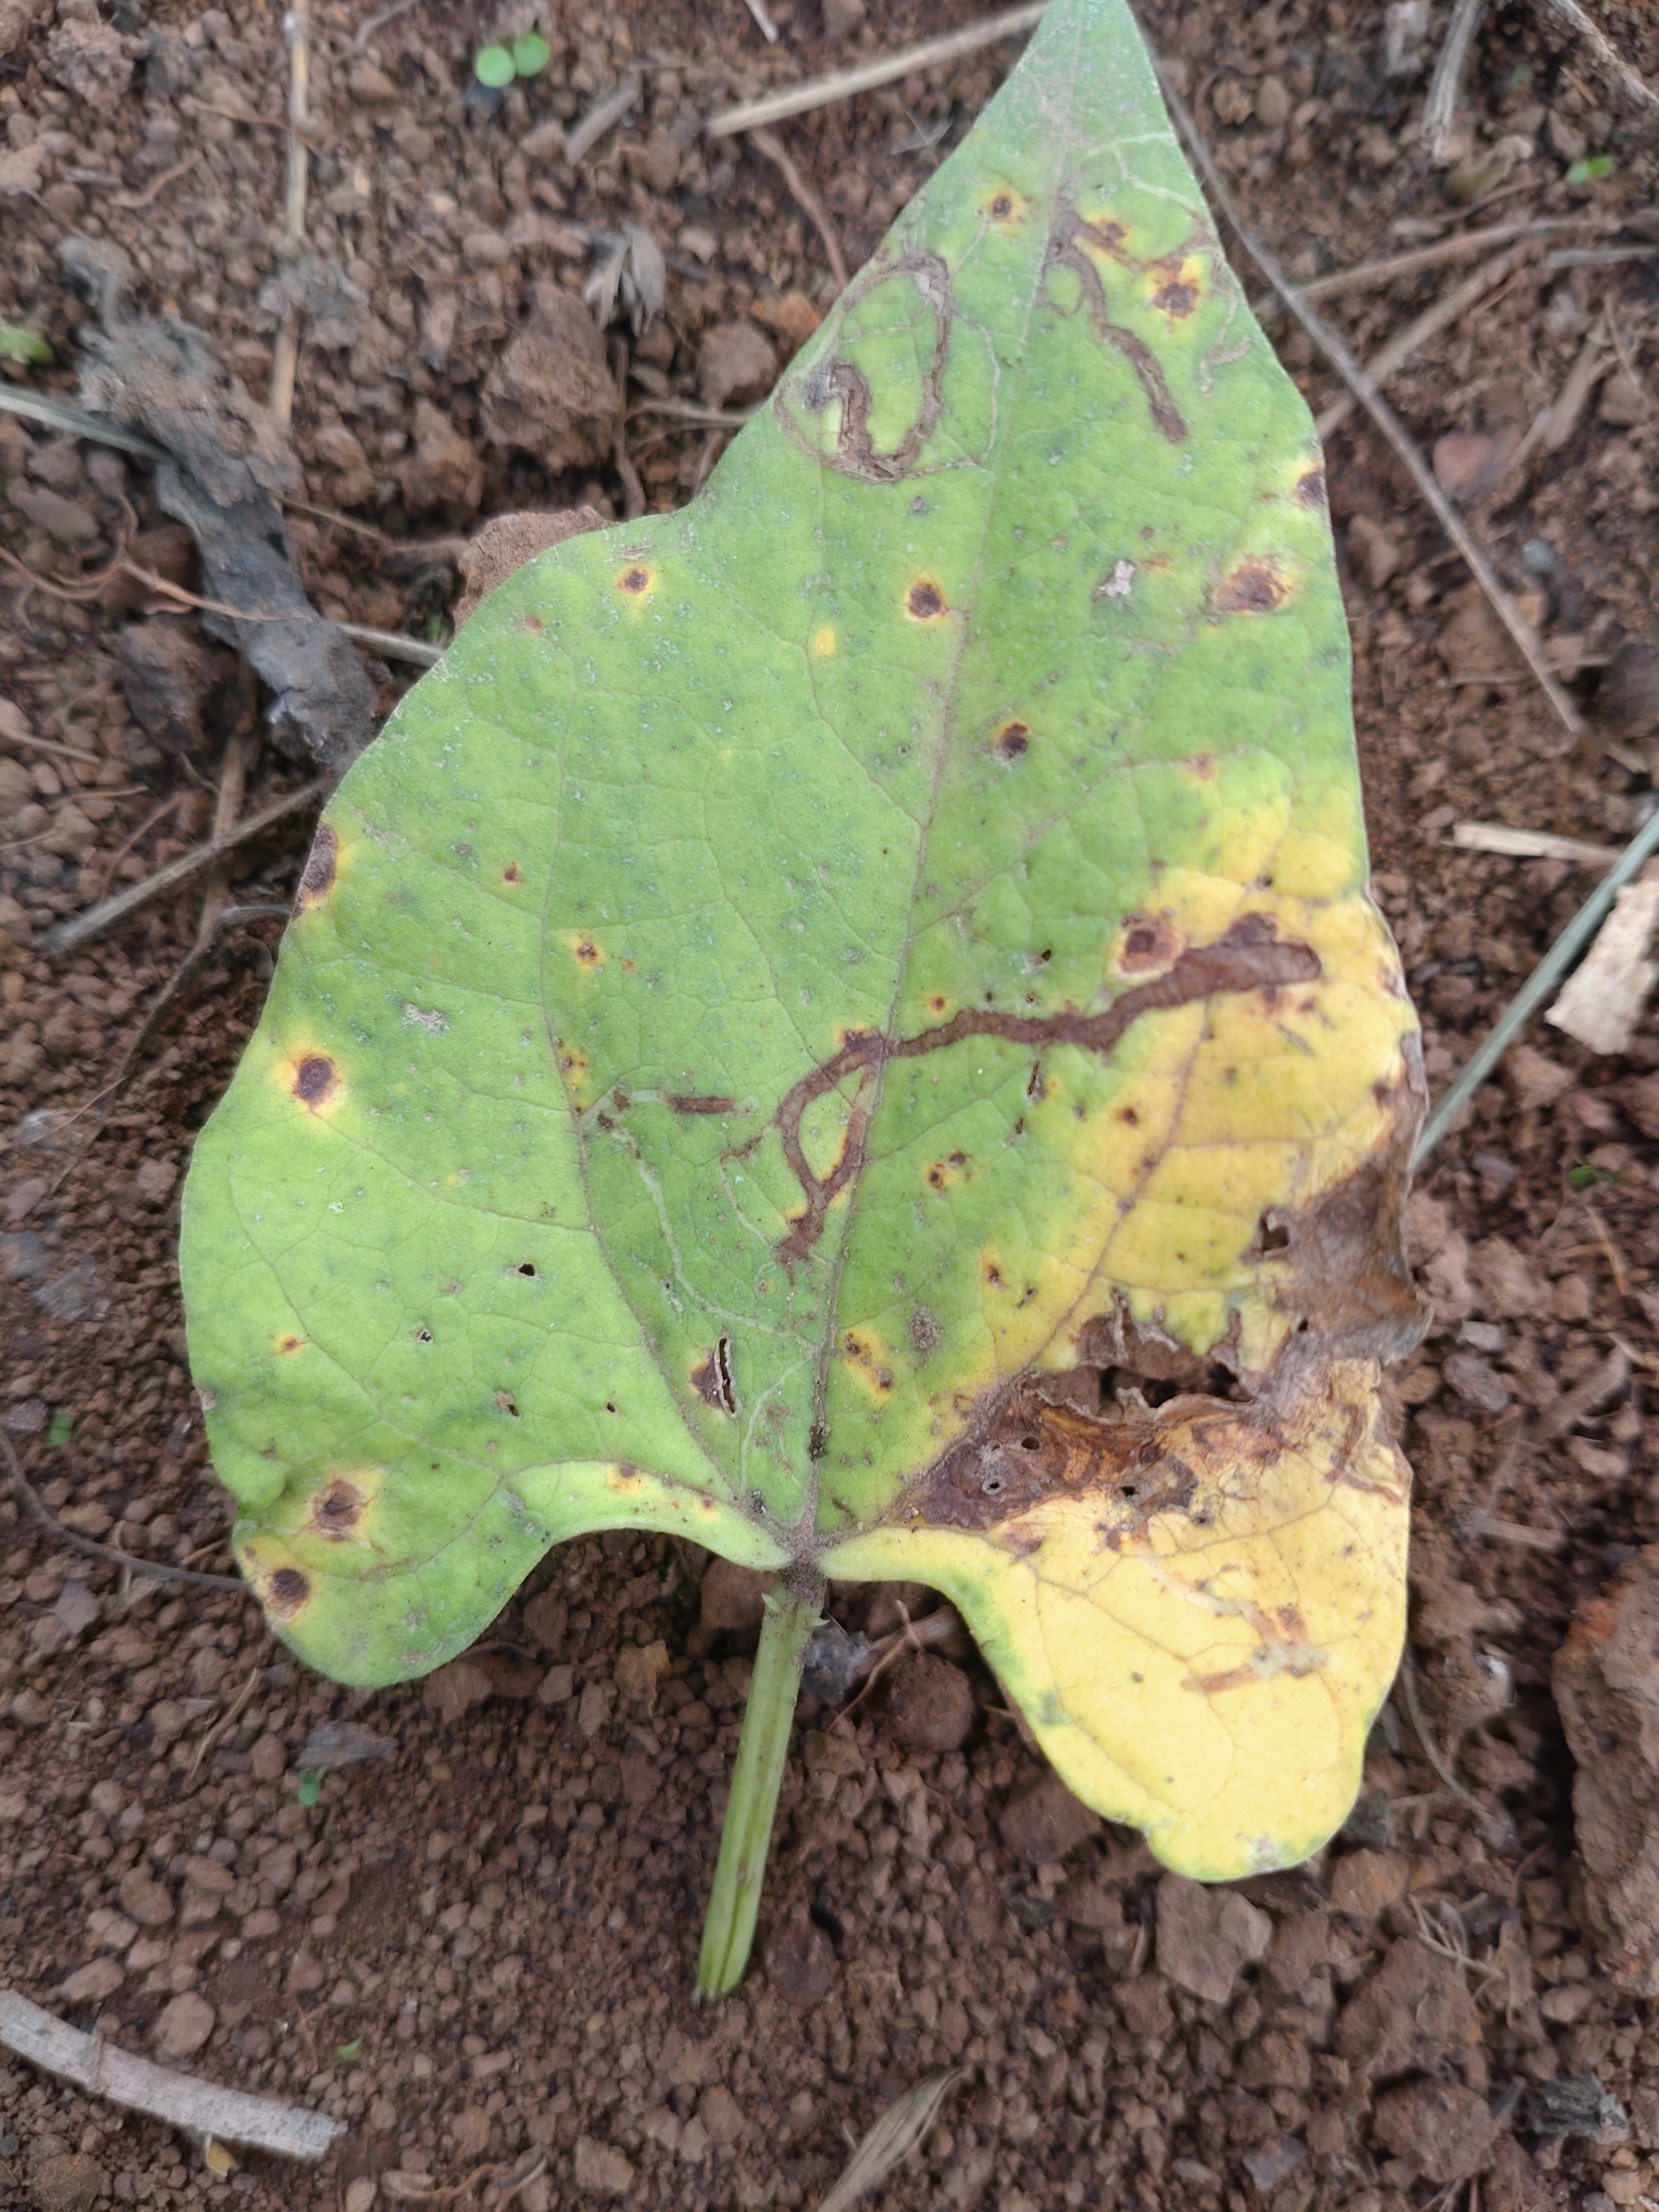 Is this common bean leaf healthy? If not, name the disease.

rust
